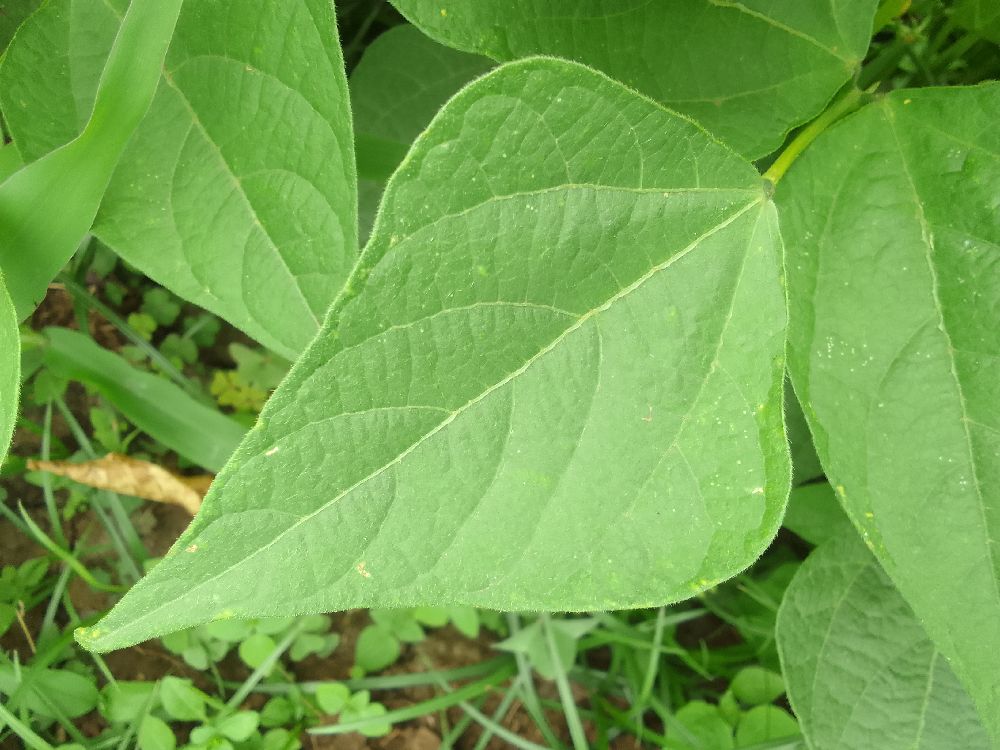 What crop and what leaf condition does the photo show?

common bean, healthy
